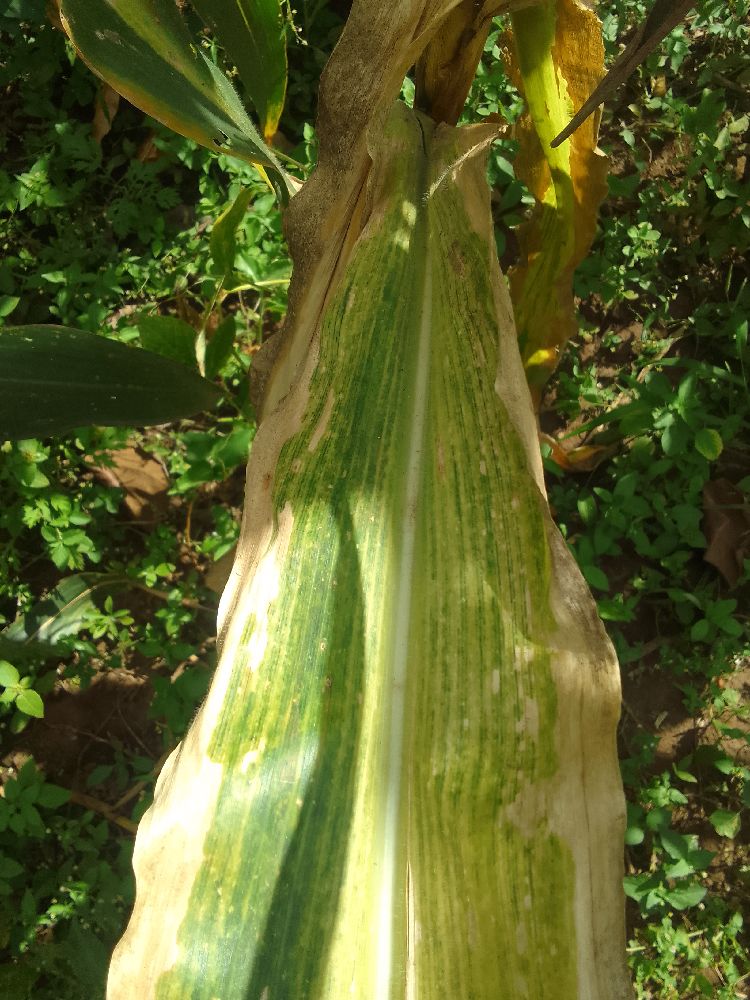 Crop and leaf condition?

maize, maize lethal necrosis
